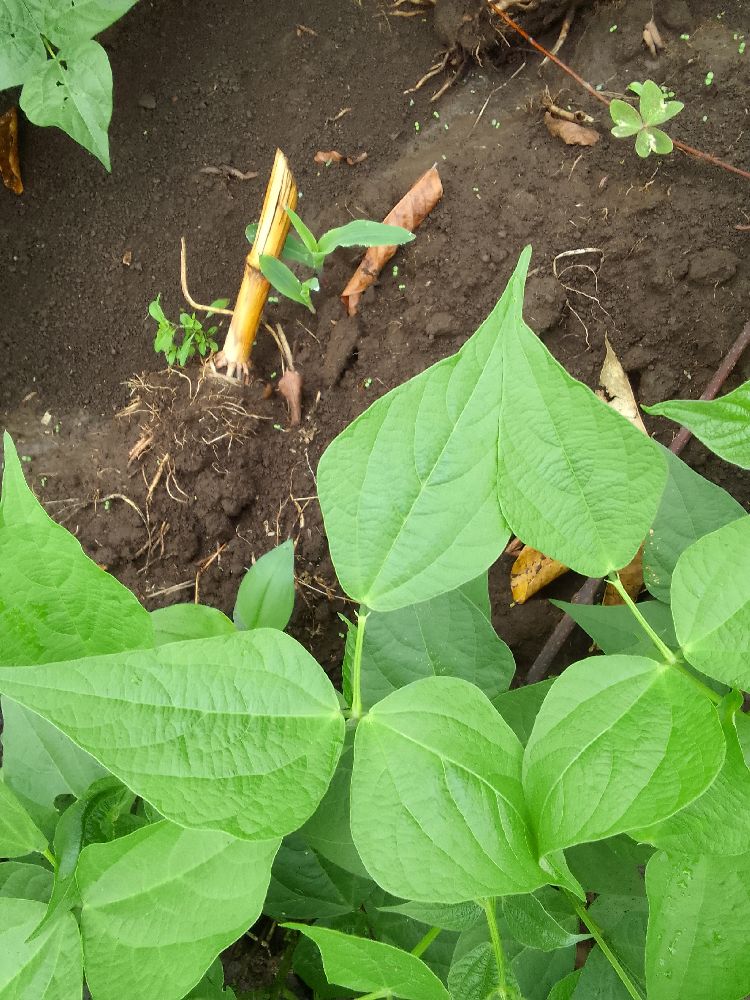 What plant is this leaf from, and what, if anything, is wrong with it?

common bean, healthy
